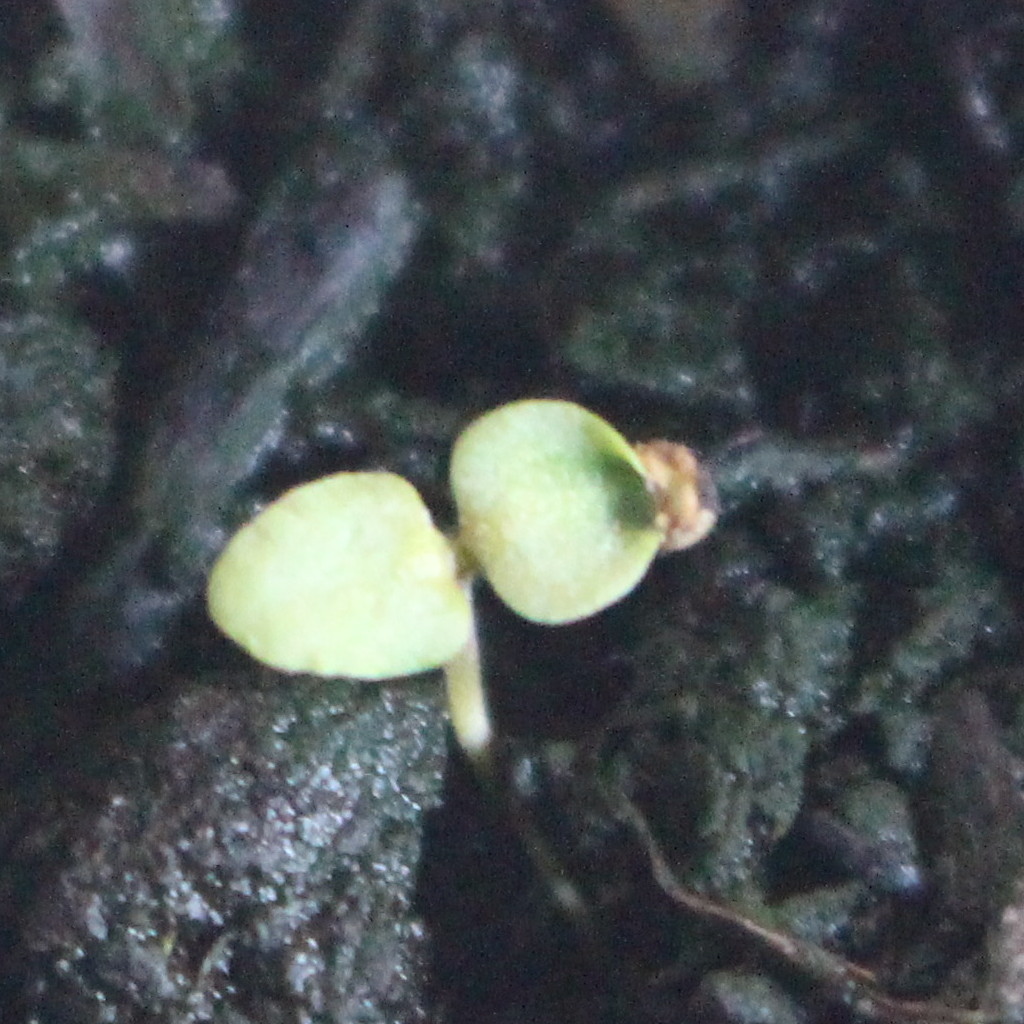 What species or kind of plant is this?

Veronica persica
